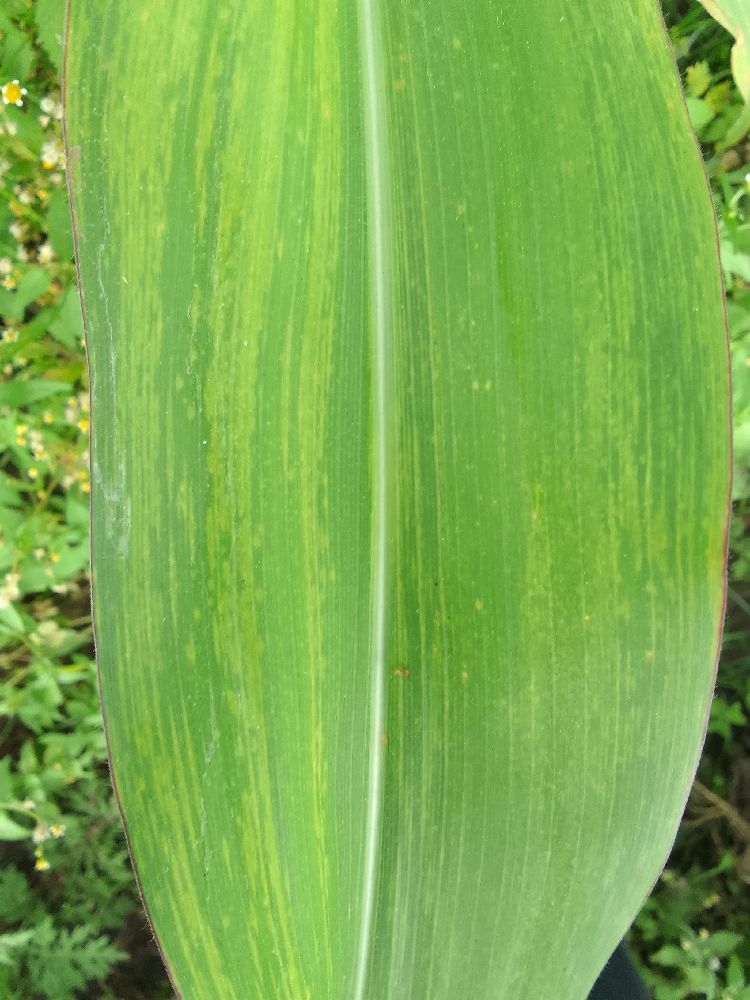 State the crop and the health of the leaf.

maize, maize lethal necrosis
